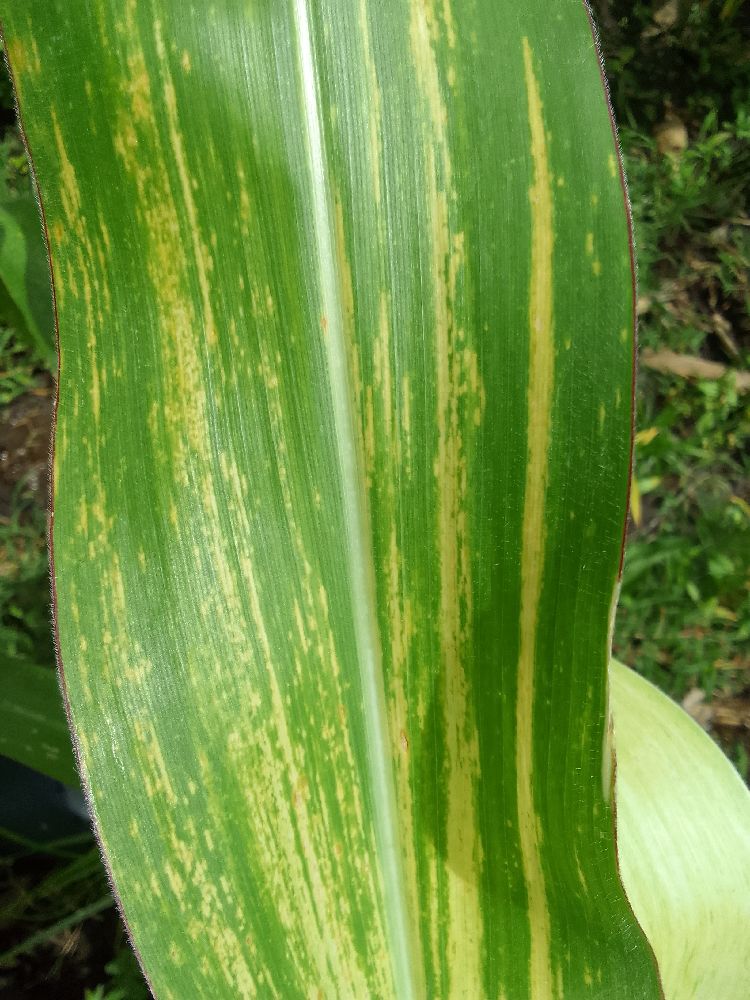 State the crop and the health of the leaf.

maize, maize lethal necrosis
